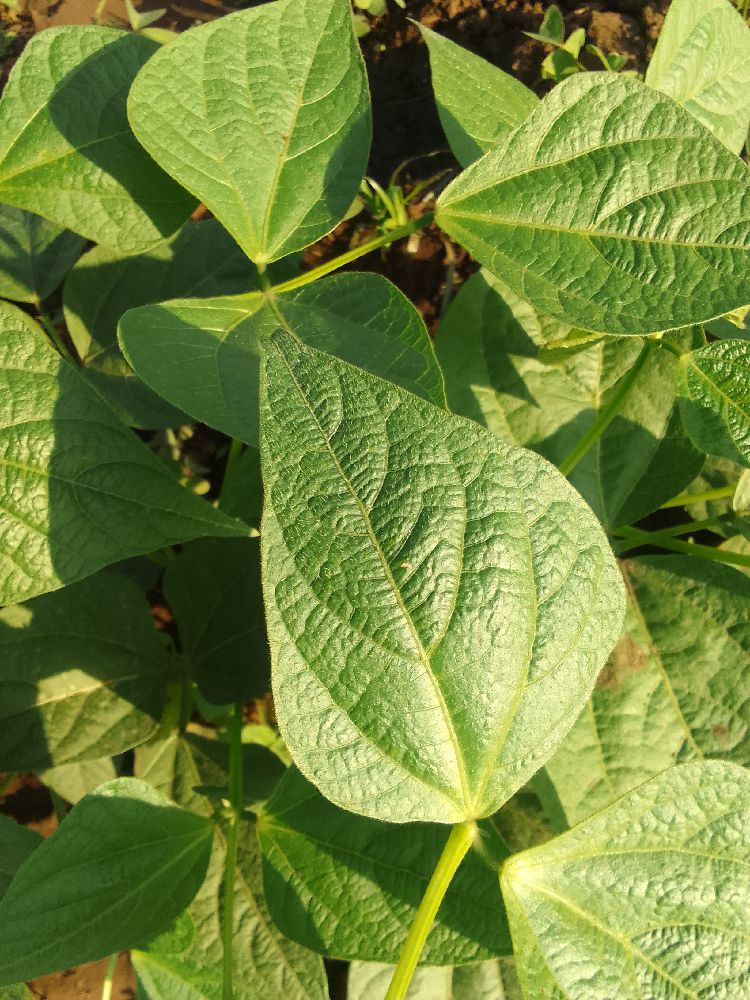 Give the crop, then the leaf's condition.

common bean, healthy
